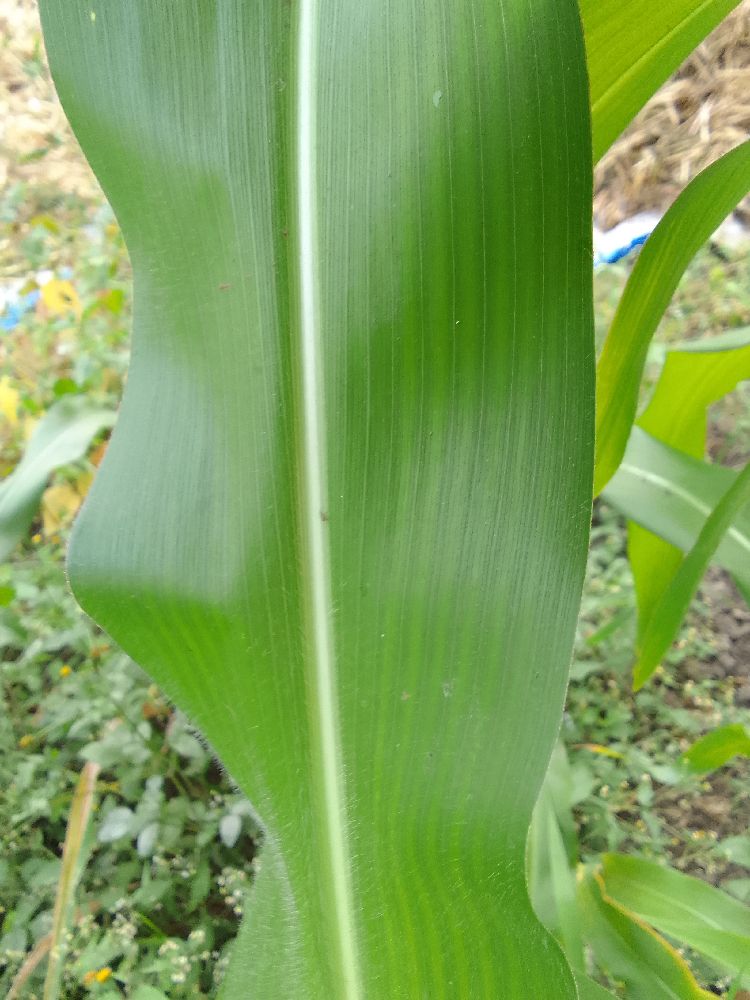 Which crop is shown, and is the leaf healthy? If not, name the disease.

maize, healthy
